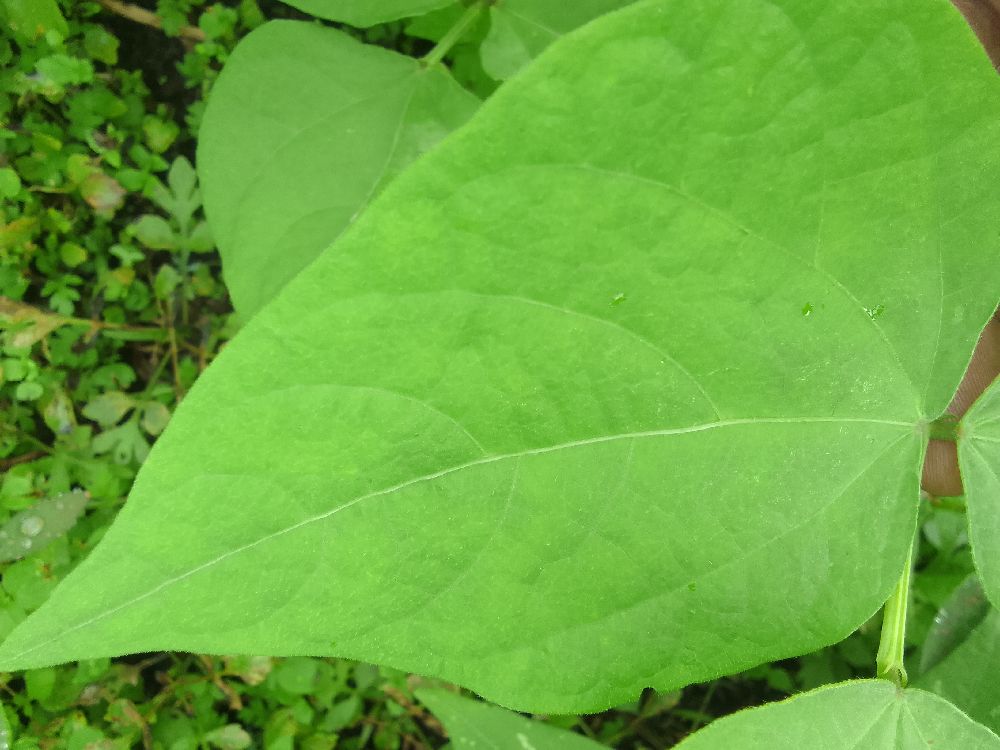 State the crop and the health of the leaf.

common bean, healthy
